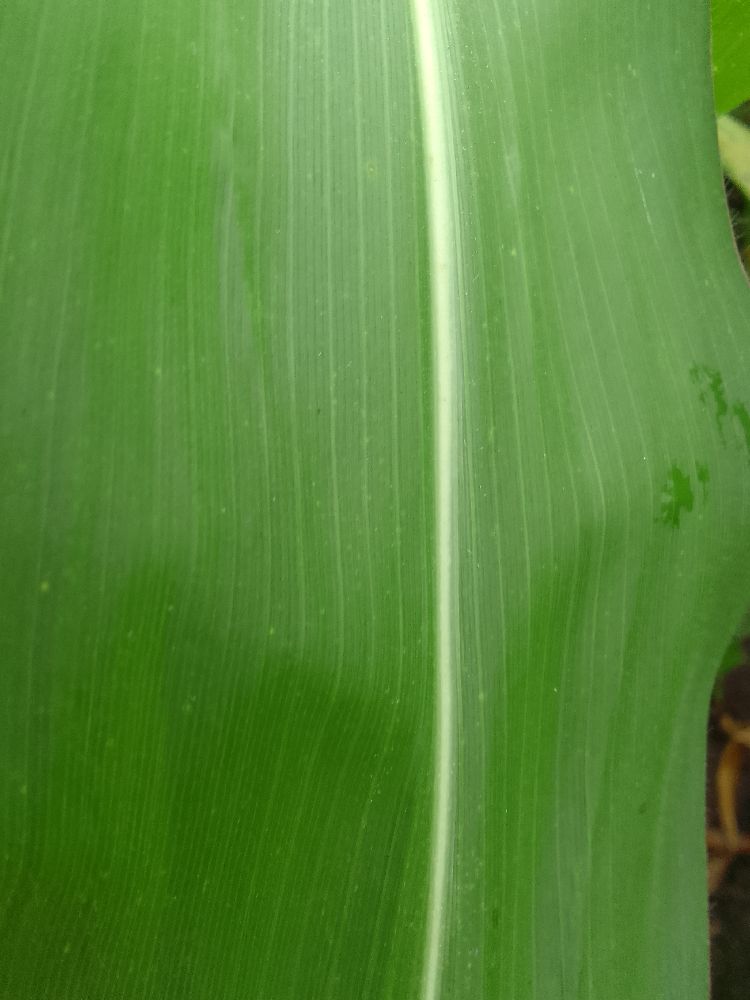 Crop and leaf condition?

maize, healthy
